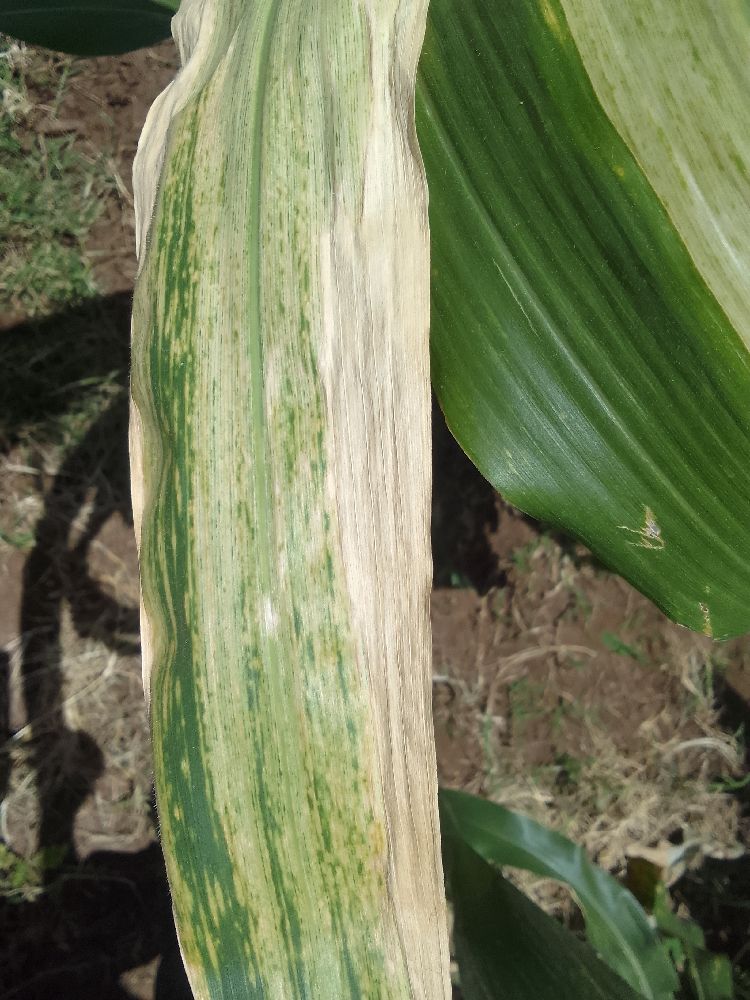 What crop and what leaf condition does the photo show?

maize, maize lethal necrosis
